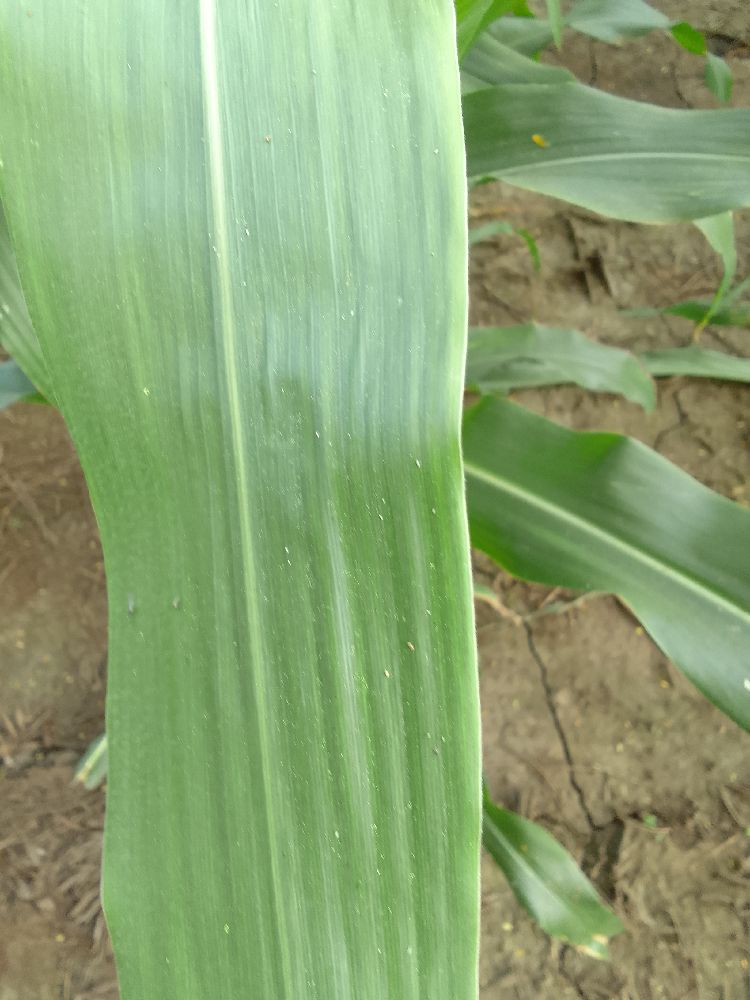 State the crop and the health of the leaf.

maize, healthy
